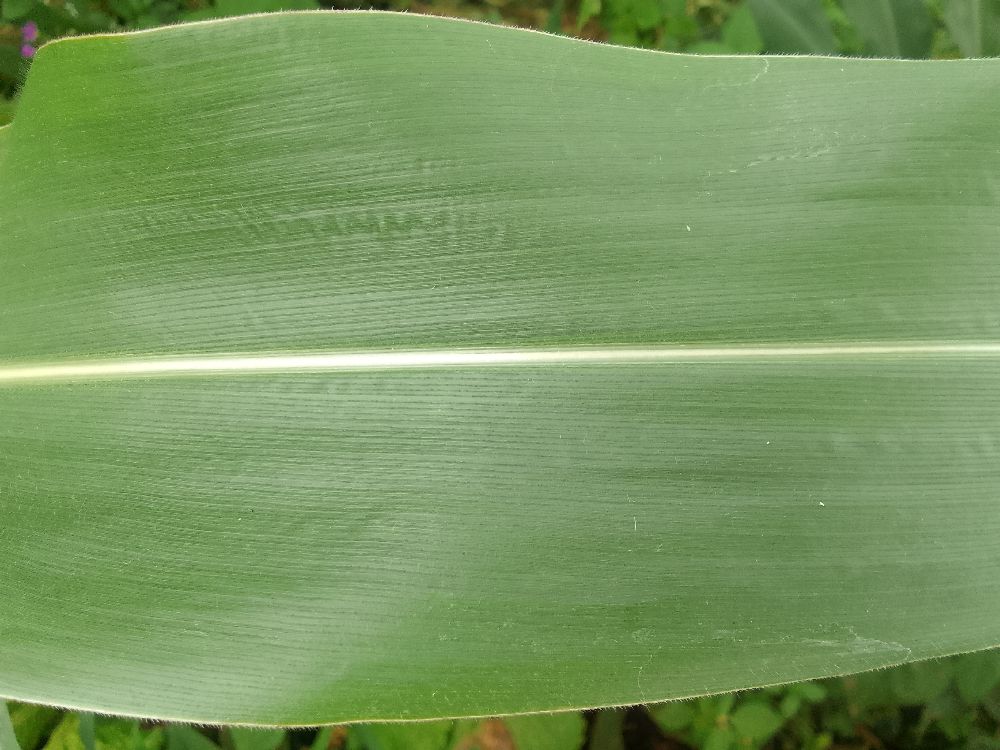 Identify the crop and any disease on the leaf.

maize, healthy
